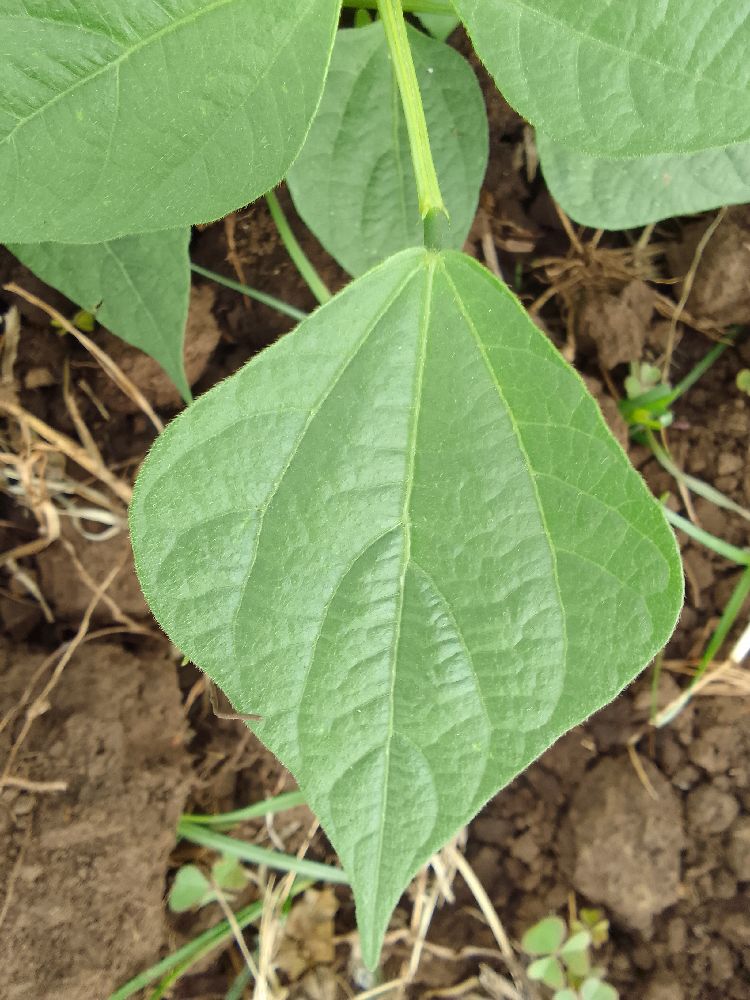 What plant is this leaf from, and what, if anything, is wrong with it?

common bean, healthy
